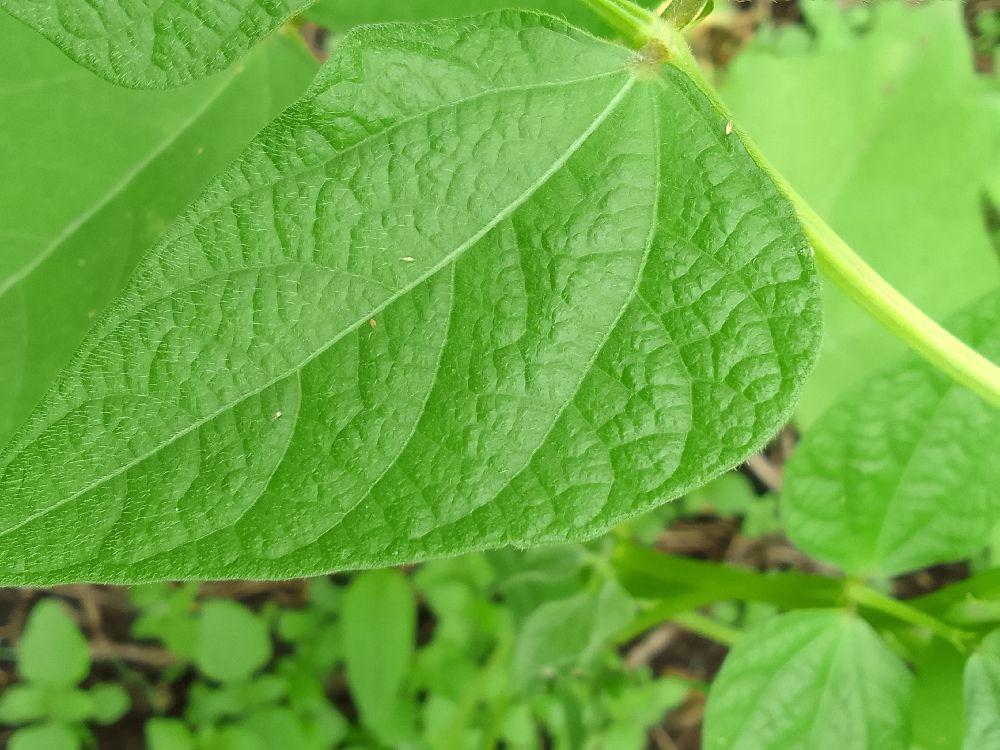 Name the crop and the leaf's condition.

common bean, healthy
